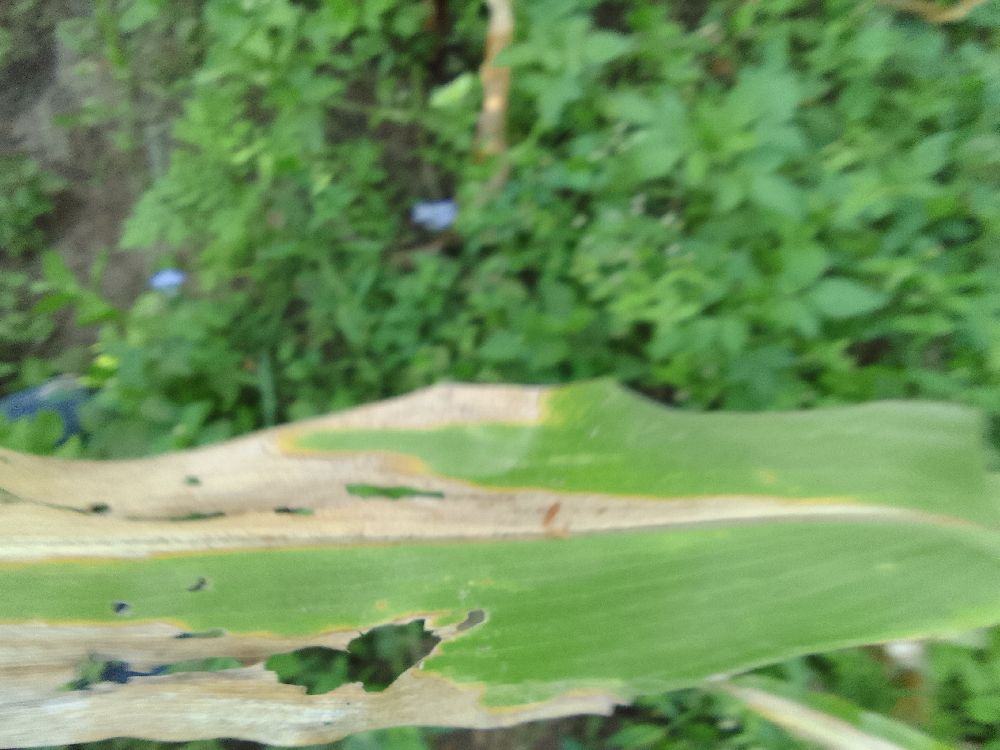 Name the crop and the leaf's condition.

maize, maize lethal necrosis
